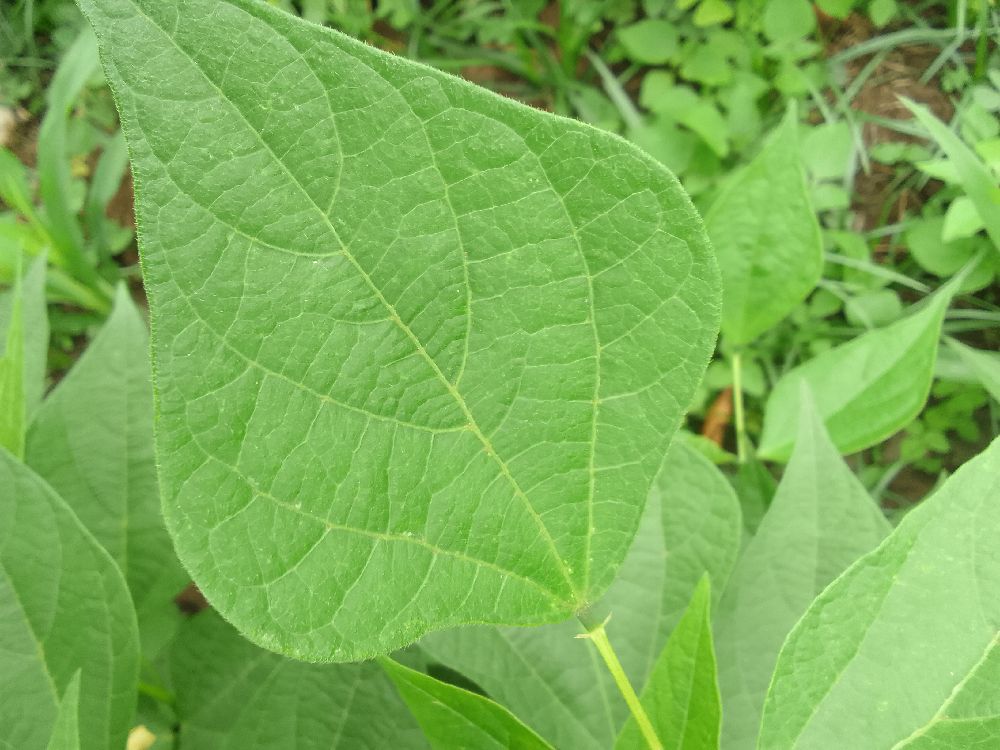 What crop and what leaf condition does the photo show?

common bean, healthy
